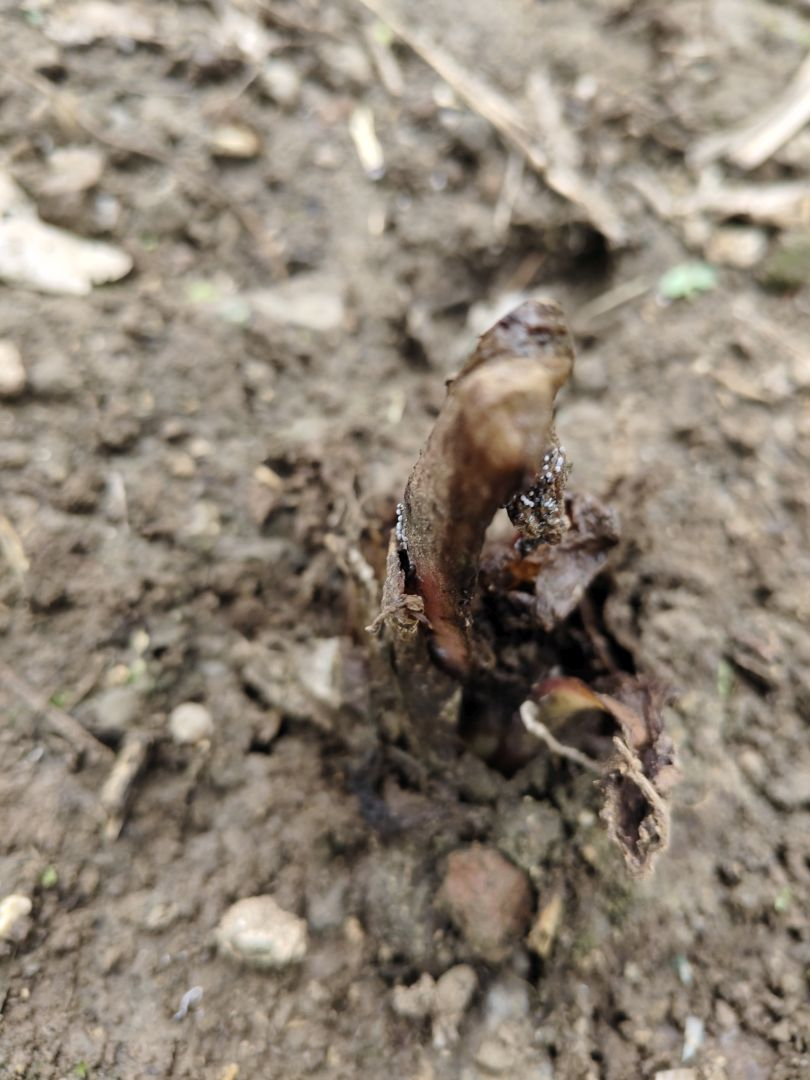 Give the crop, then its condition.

taro, root rot
